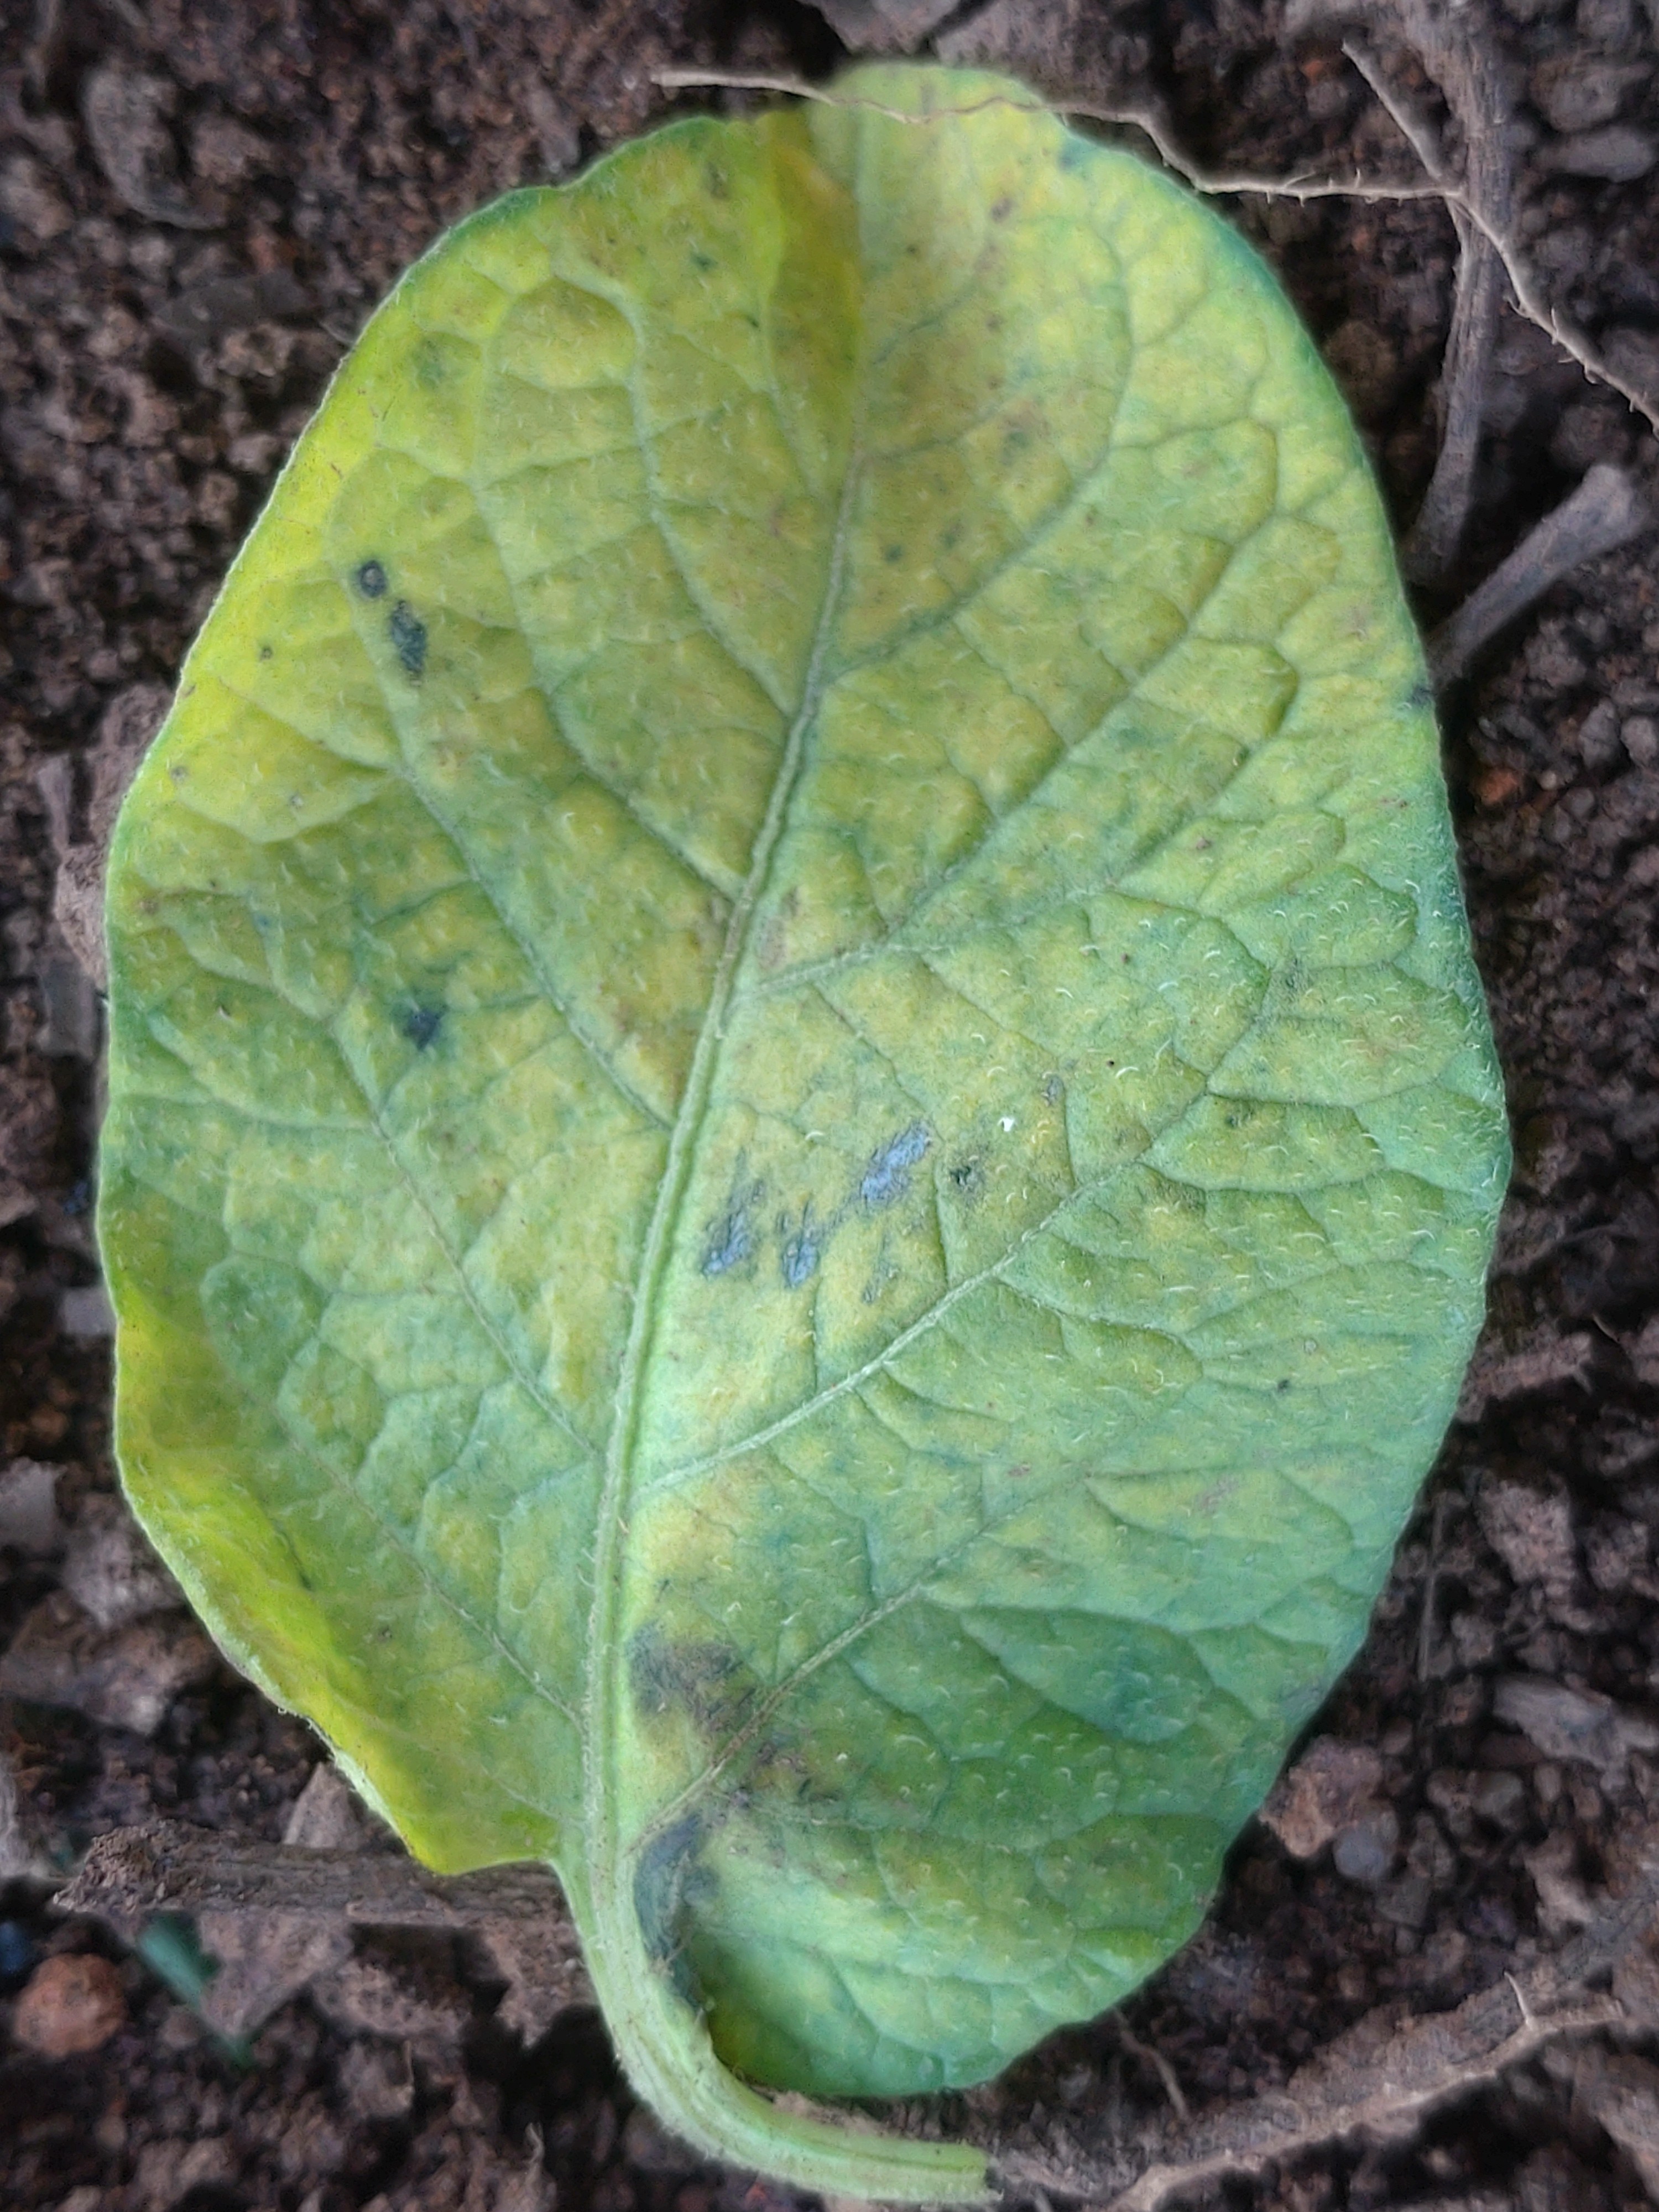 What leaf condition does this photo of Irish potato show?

late blight
